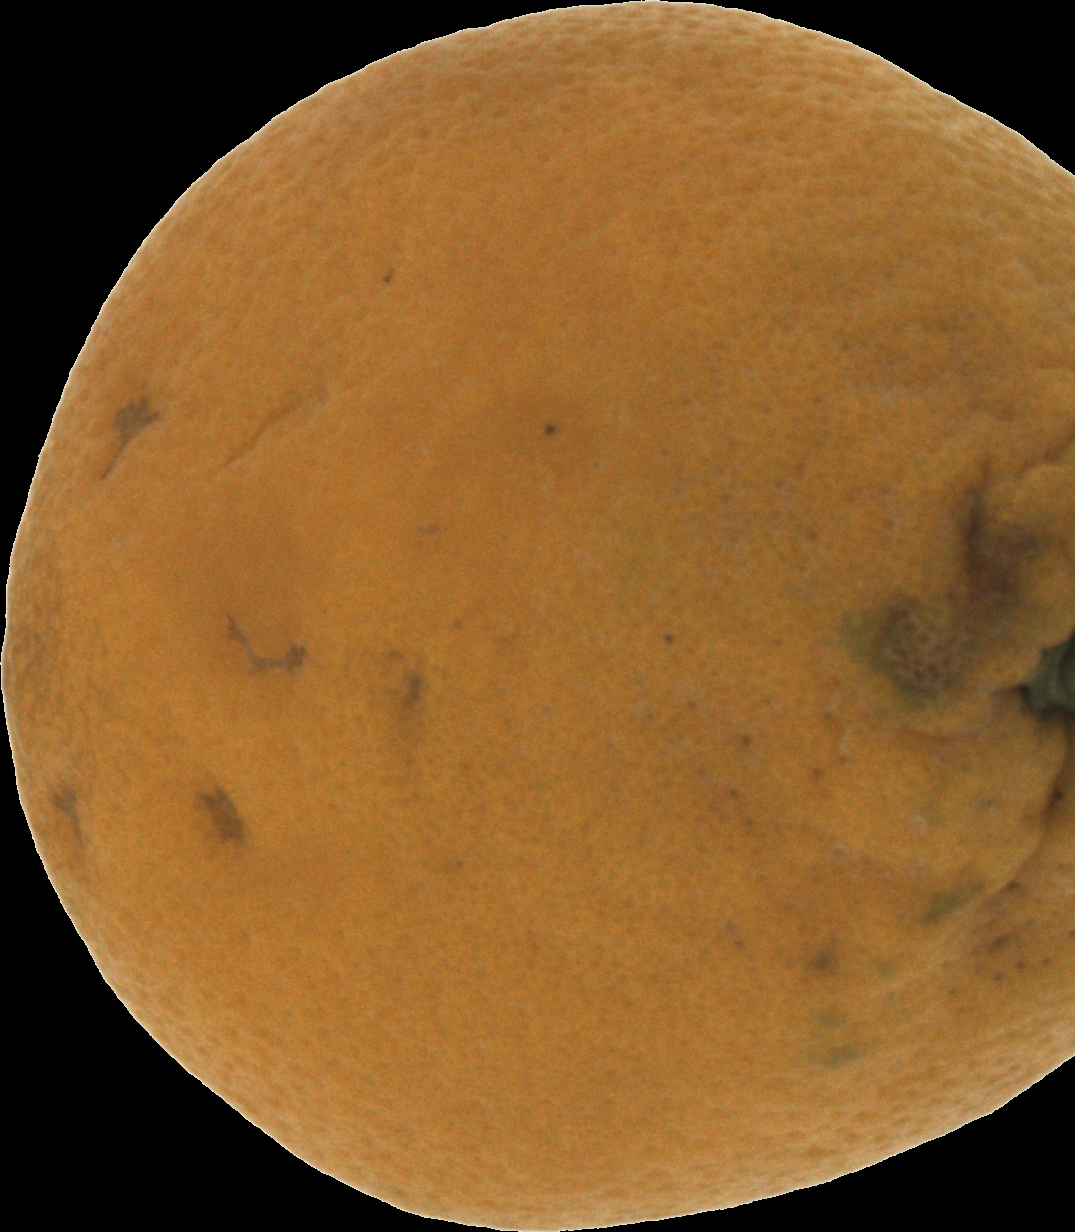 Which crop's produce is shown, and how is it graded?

orange, bad
